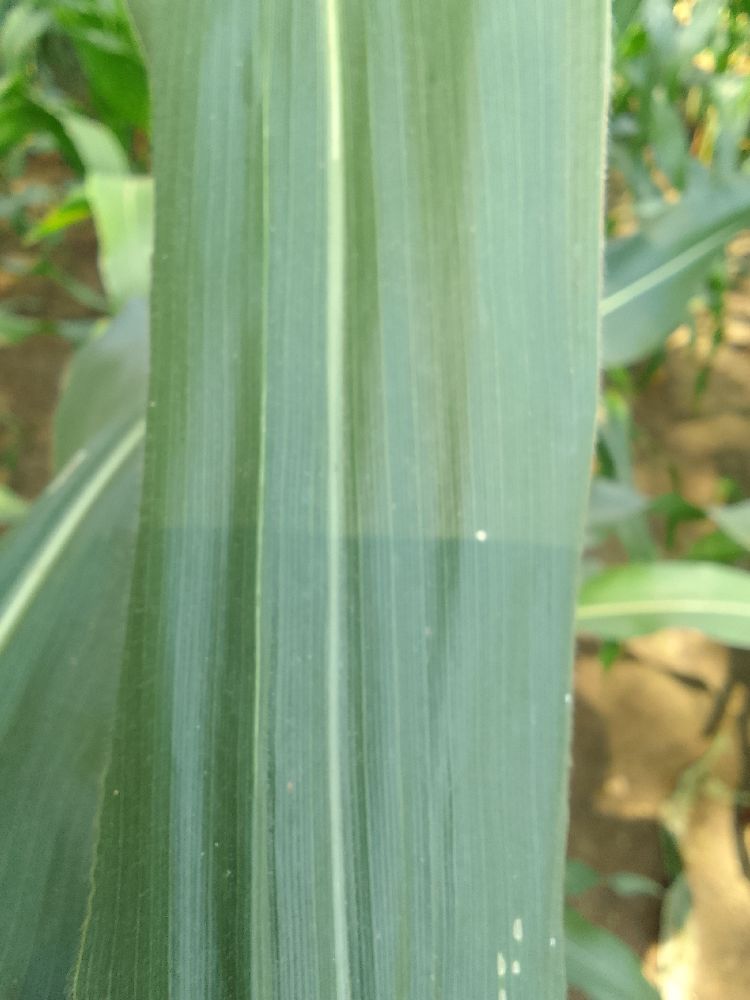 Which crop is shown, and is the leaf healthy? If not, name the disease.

maize, healthy
